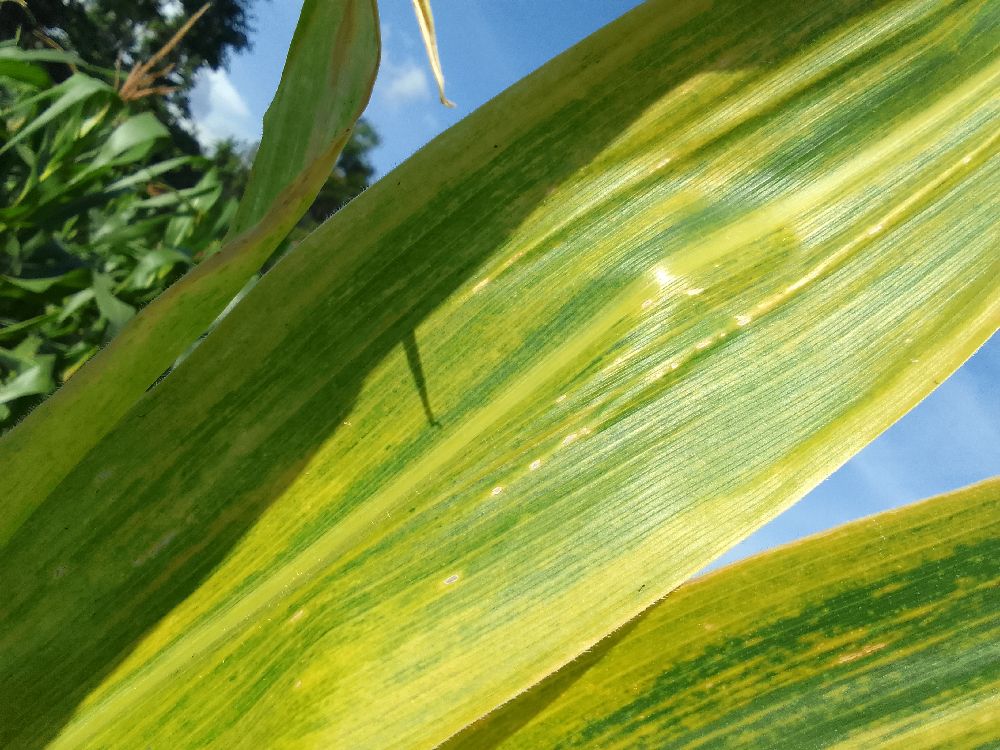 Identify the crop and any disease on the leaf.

maize, maize lethal necrosis
